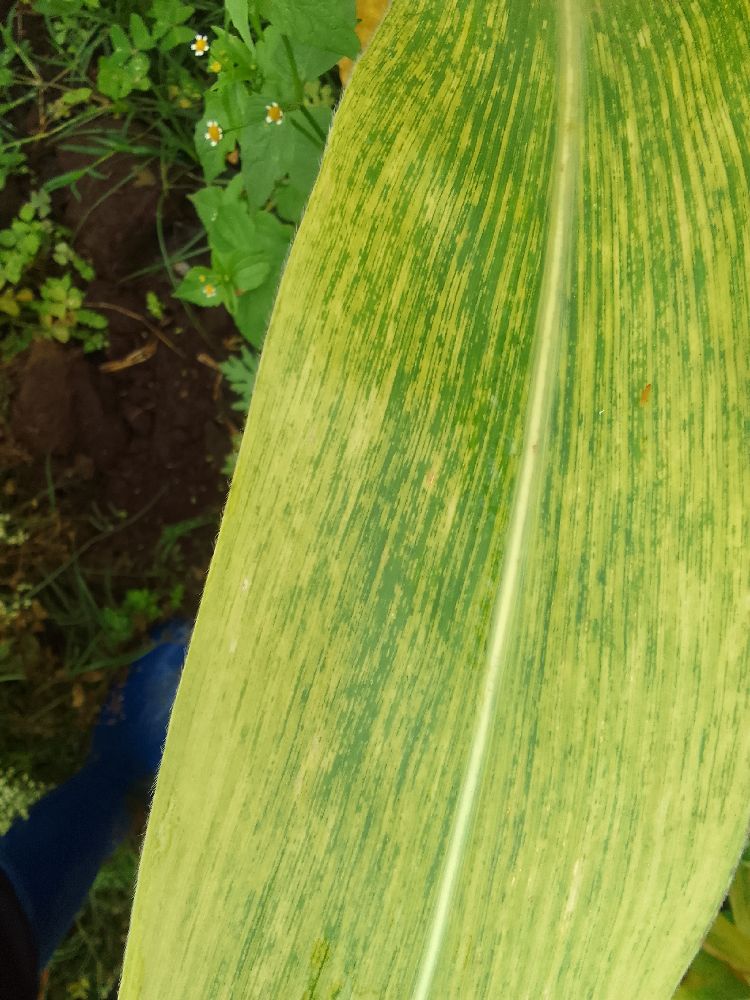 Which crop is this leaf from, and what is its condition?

maize, maize lethal necrosis
